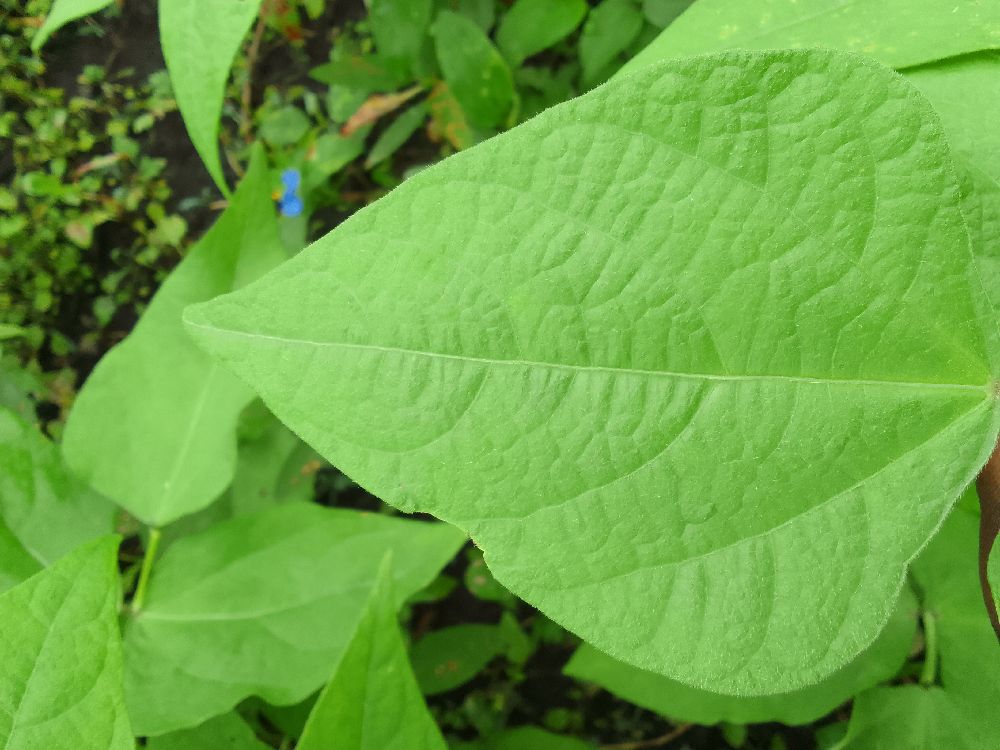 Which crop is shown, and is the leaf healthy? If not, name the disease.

common bean, healthy
